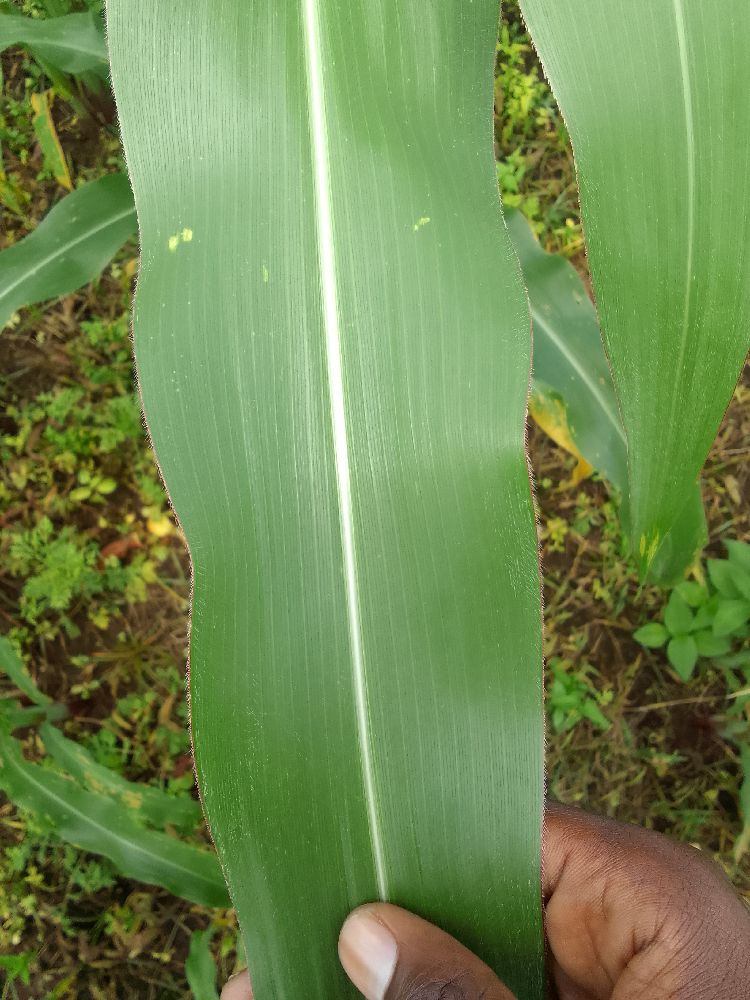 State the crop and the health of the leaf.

maize, healthy
